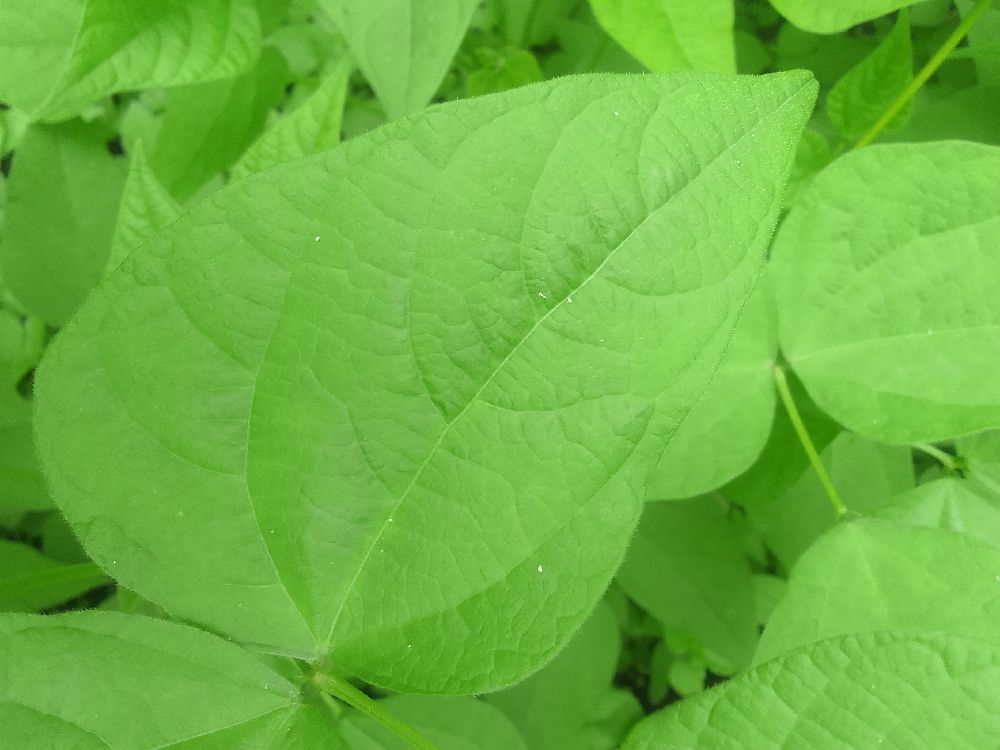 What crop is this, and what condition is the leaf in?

common bean, healthy
